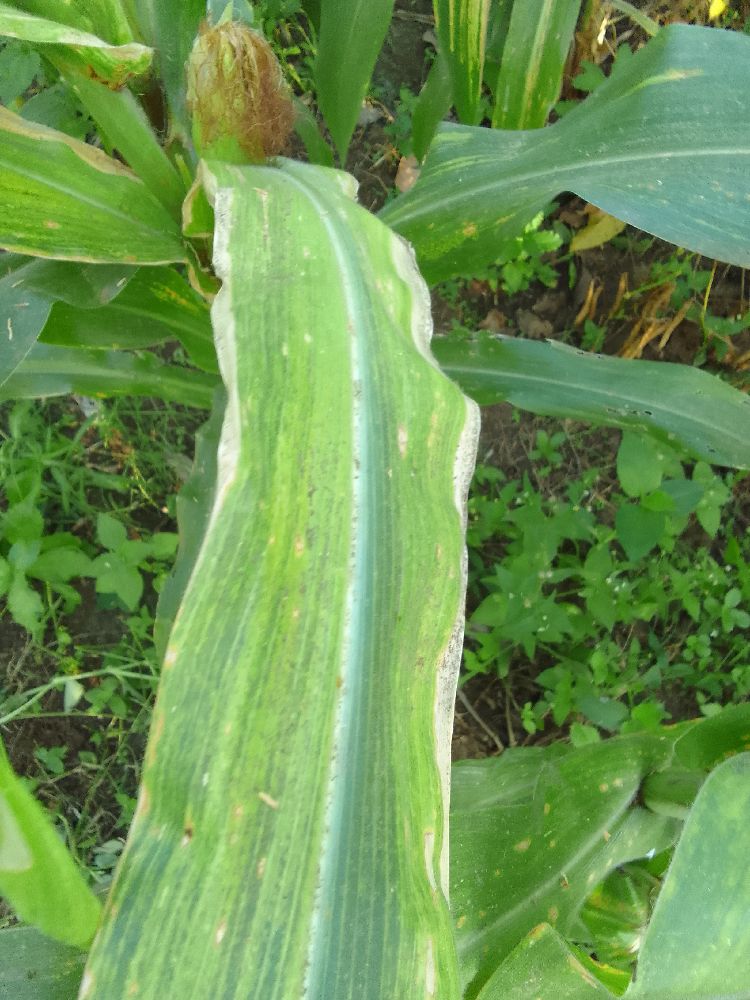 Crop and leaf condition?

maize, maize lethal necrosis
